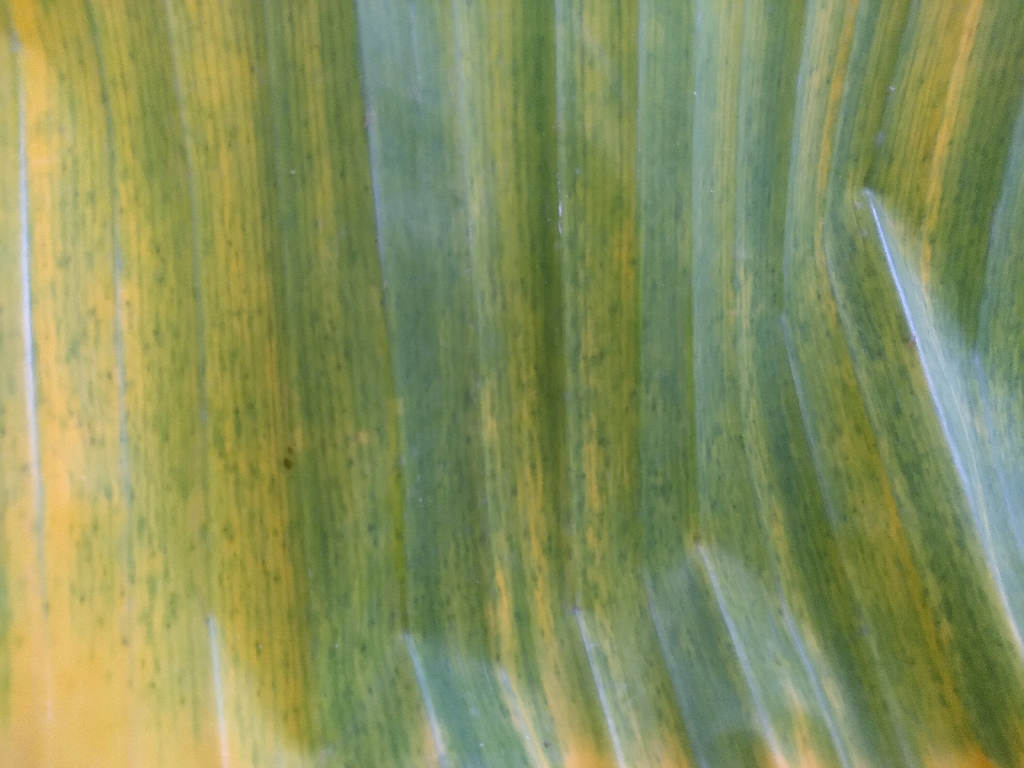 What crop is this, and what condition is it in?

banana, fusarium wilt race 1
